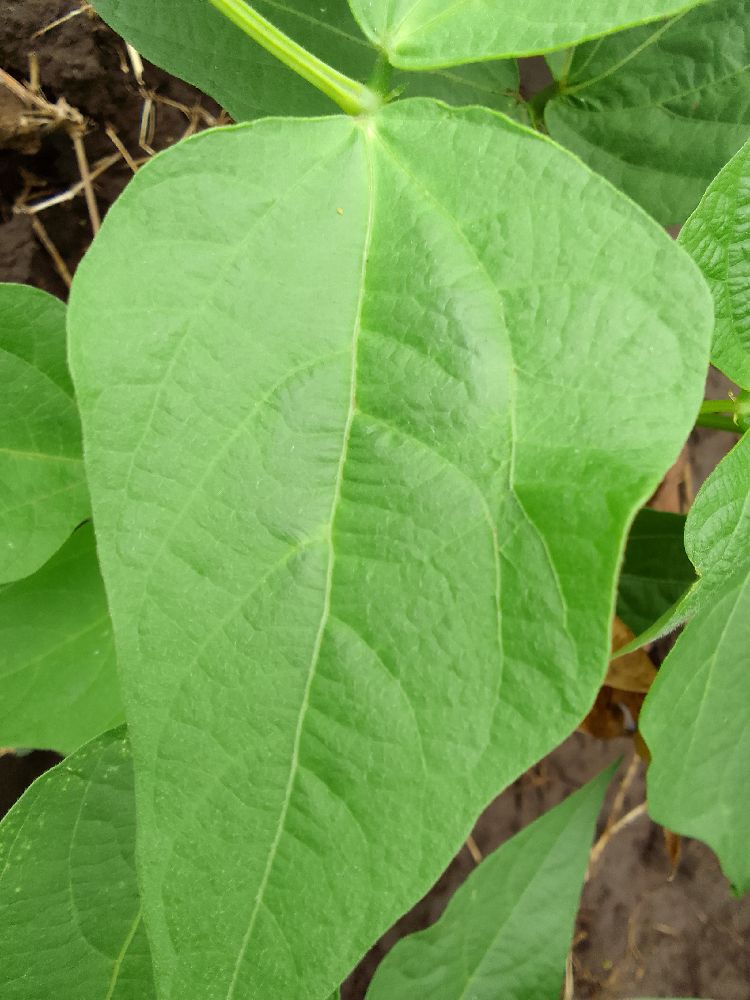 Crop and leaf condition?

common bean, healthy
